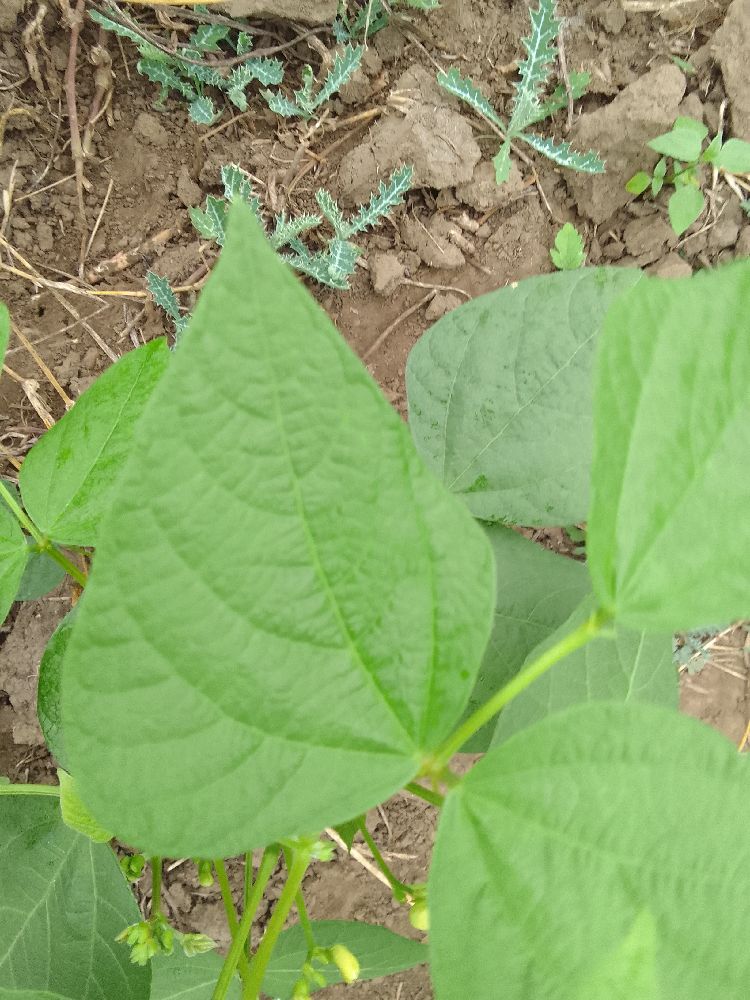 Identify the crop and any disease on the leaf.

common bean, healthy
